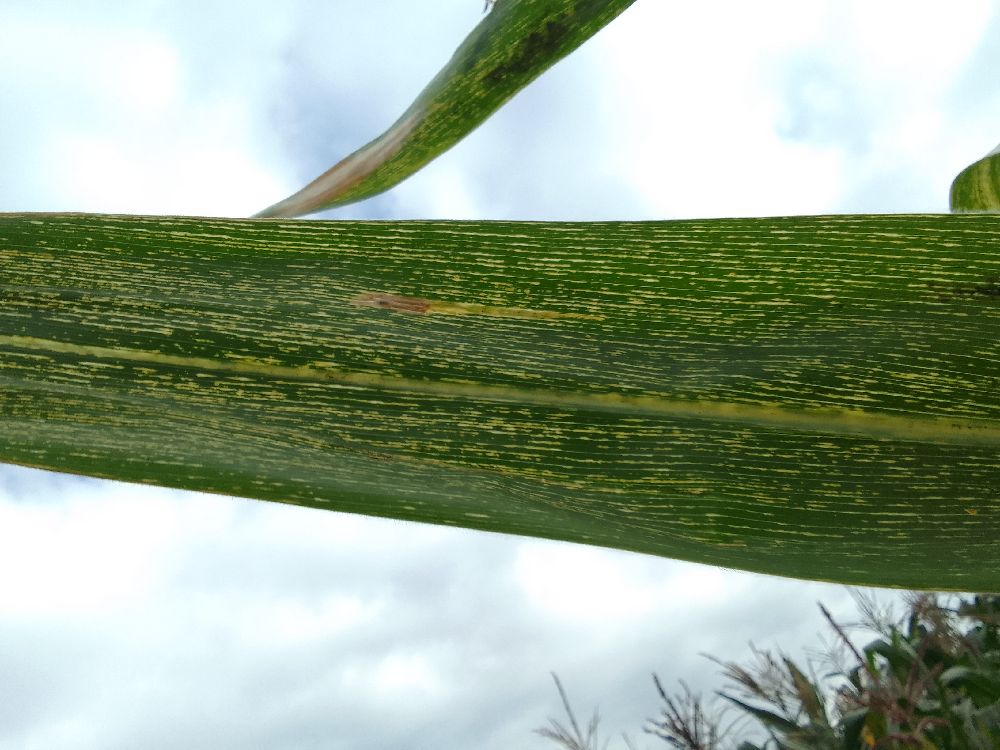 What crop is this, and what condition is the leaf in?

maize, maize streak virus
